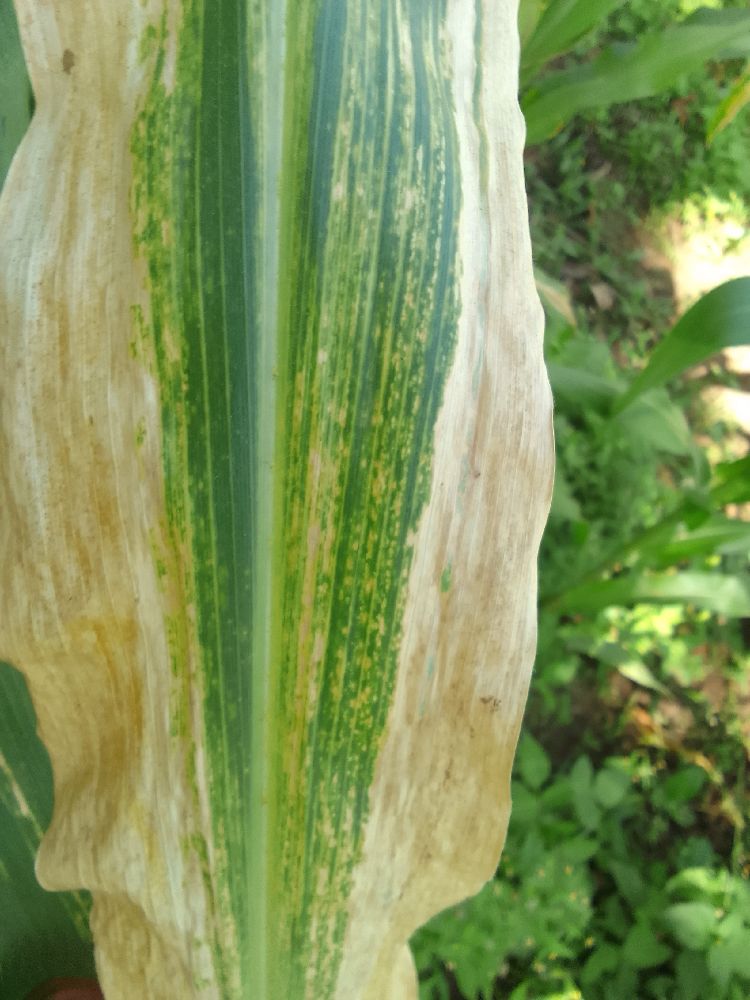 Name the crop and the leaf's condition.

maize, maize lethal necrosis
